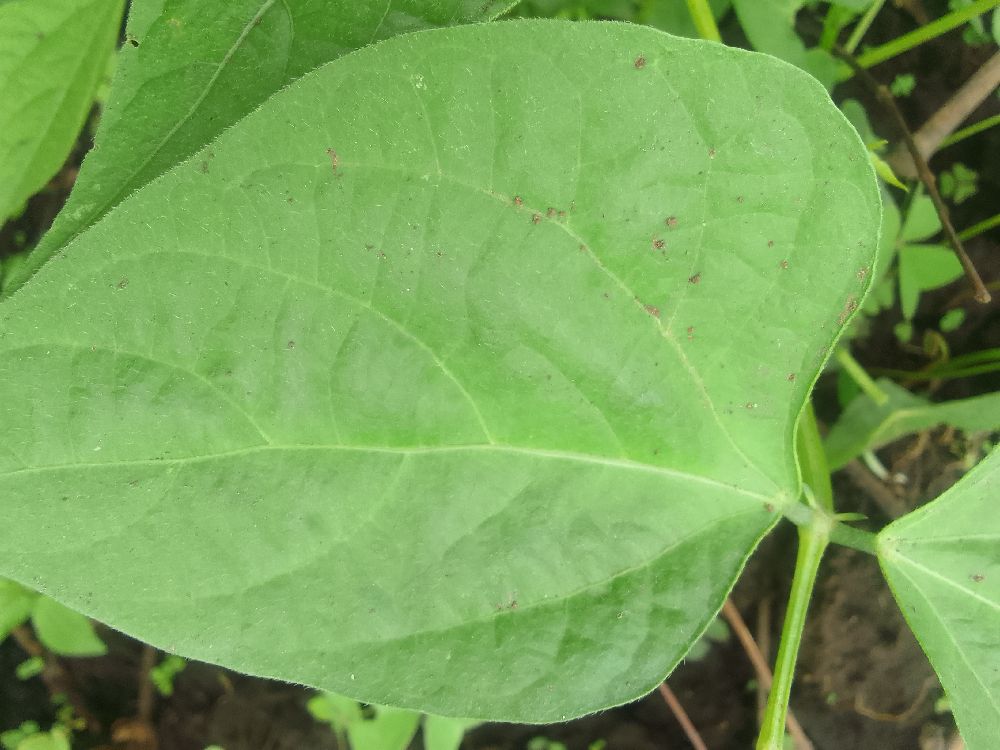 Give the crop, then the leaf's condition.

common bean, healthy
